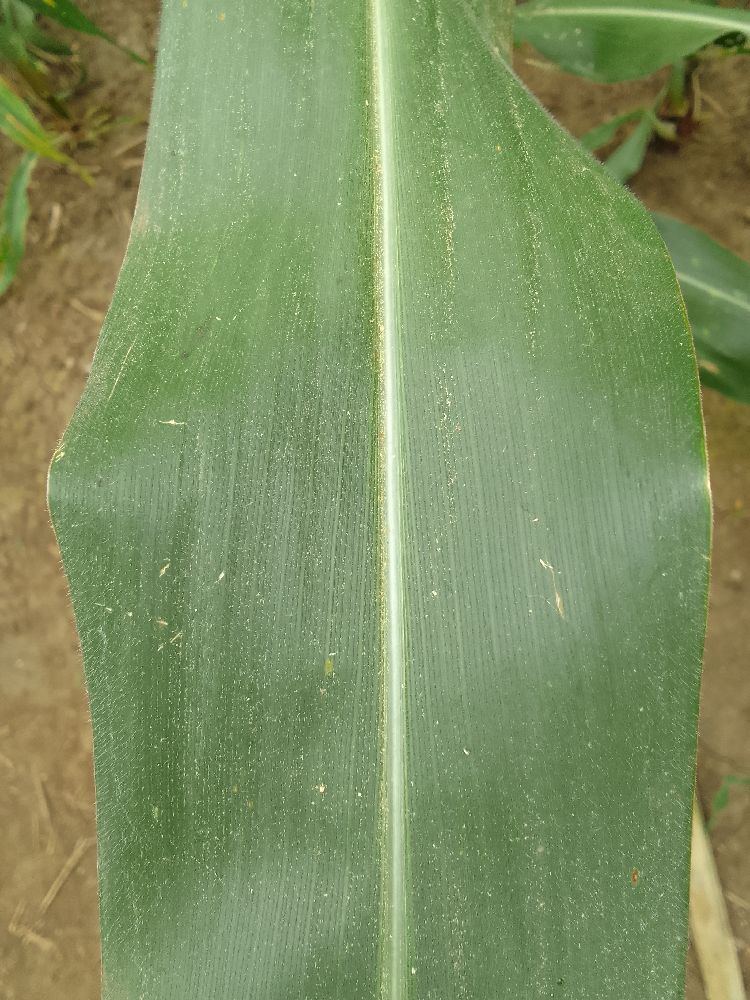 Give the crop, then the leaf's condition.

maize, healthy
